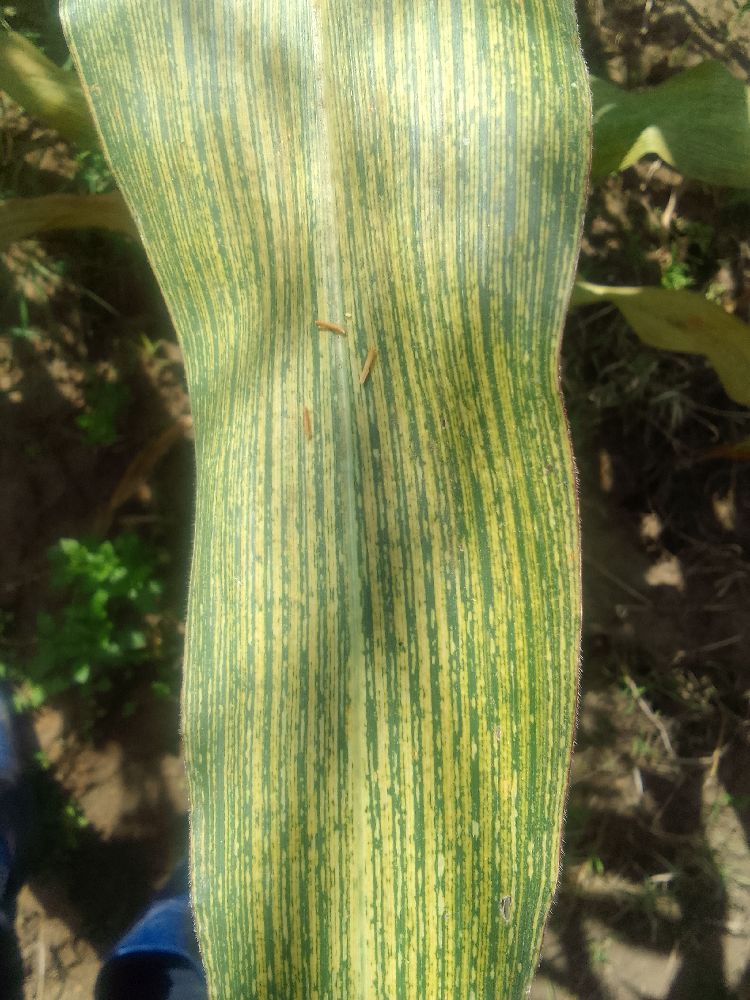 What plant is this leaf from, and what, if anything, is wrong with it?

maize, maize streak virus
